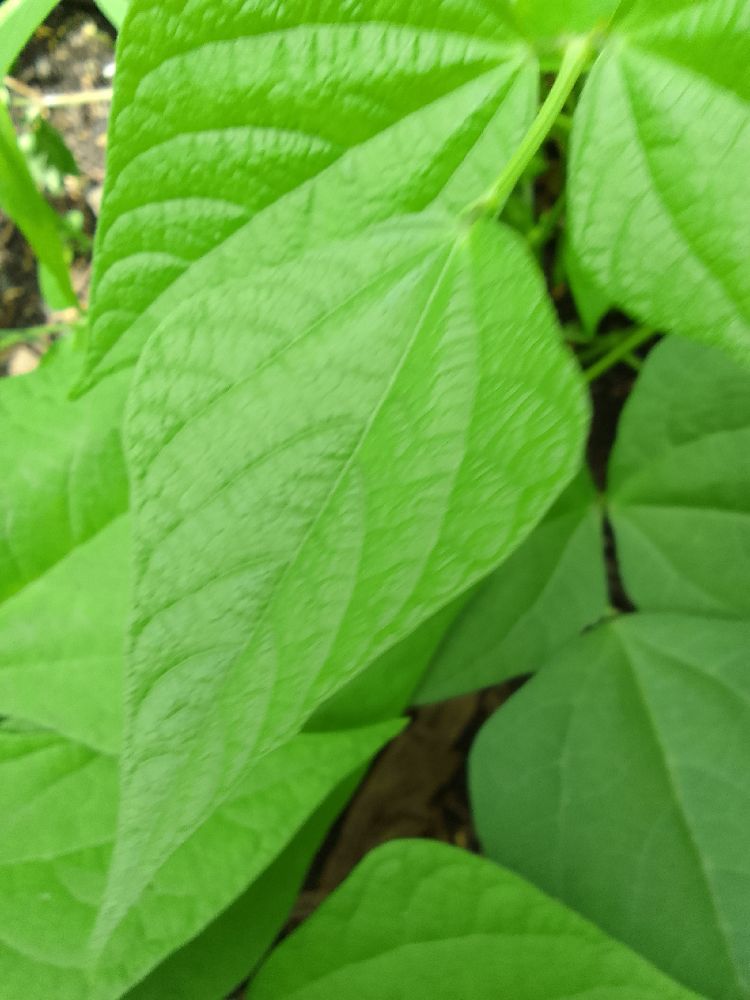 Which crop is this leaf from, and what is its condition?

common bean, healthy
